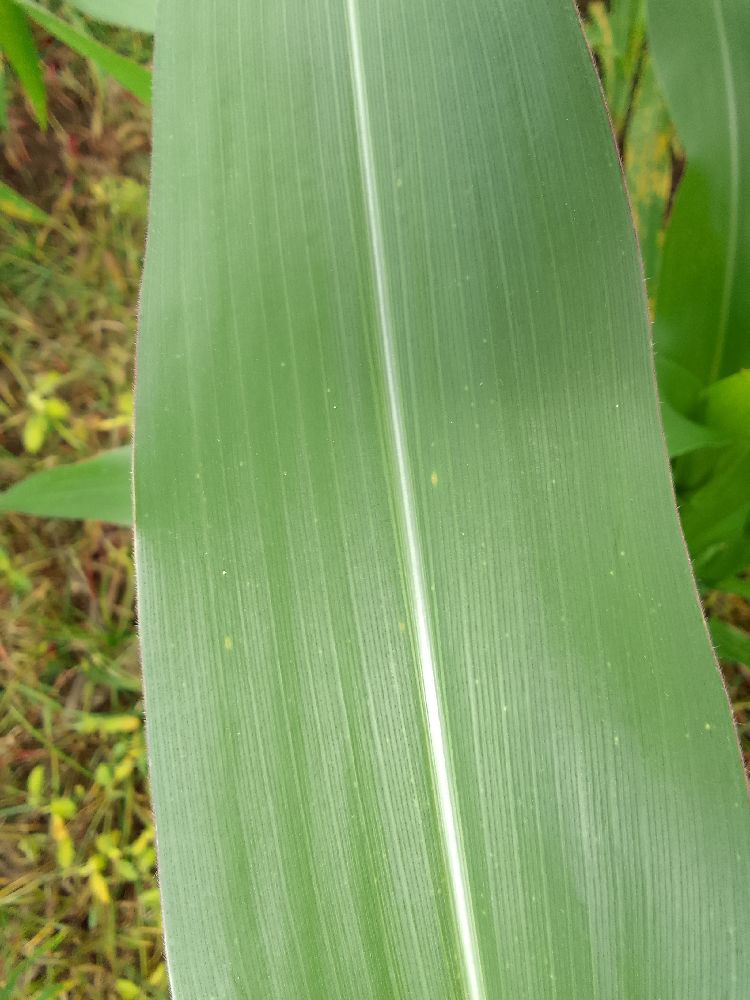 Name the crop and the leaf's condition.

maize, healthy
